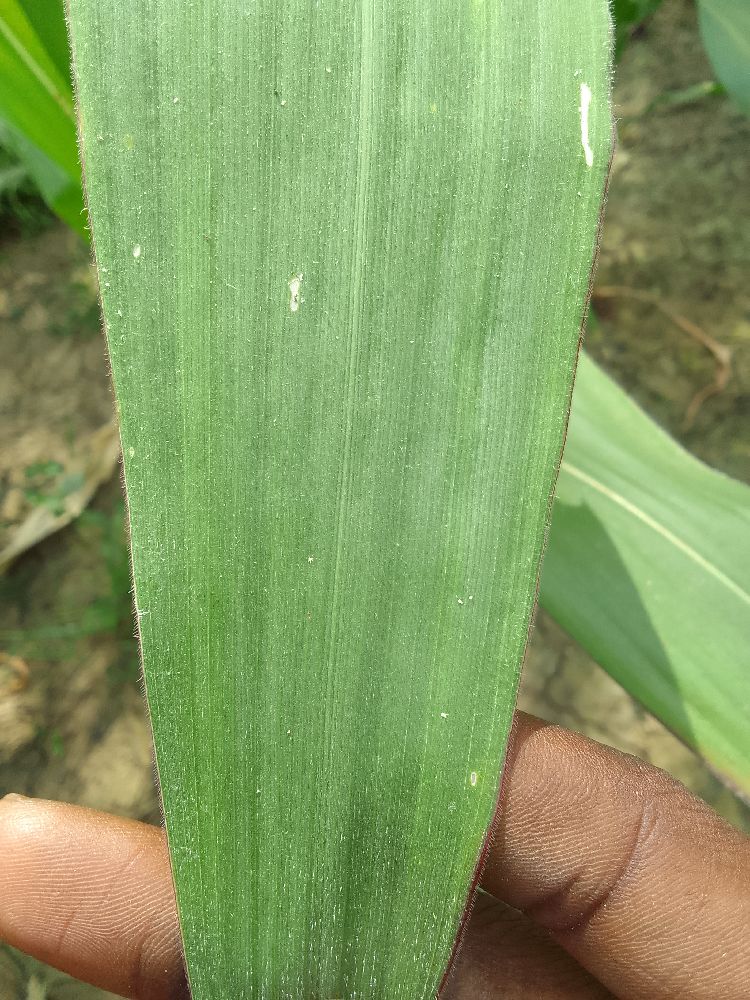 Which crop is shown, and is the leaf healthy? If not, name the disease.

maize, healthy
